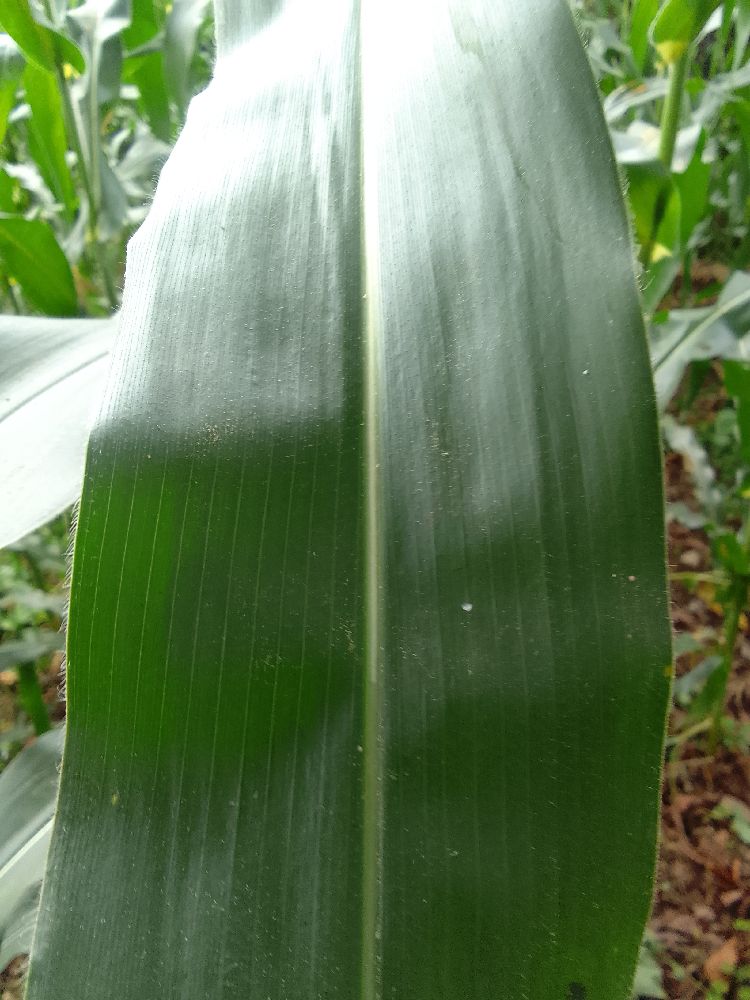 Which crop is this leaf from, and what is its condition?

maize, healthy
